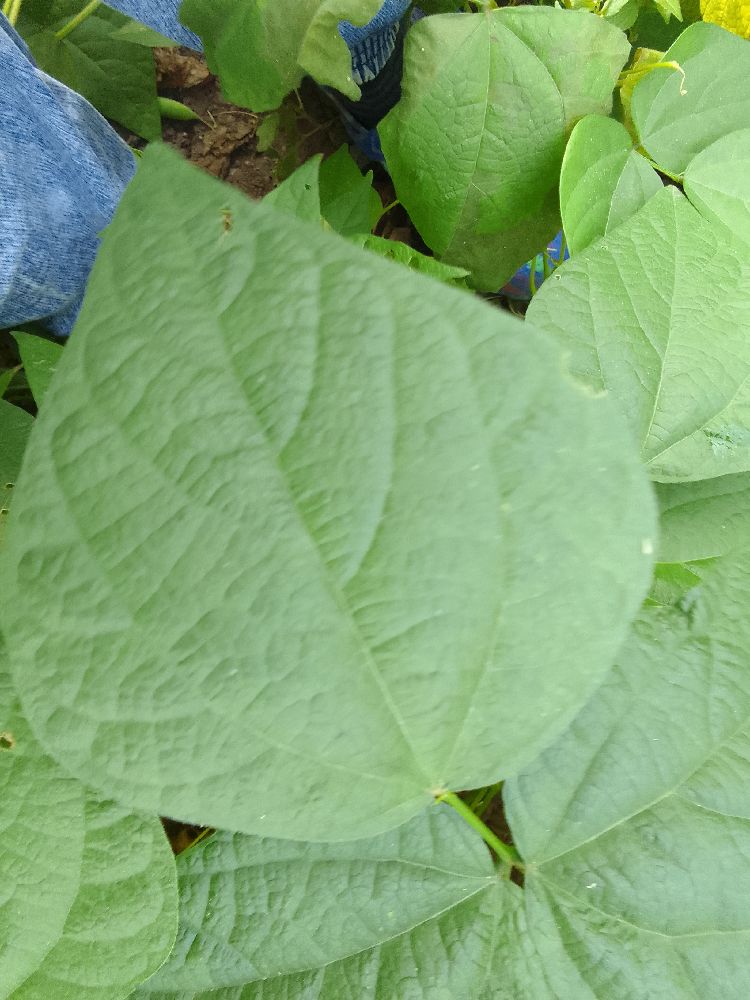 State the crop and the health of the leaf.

common bean, healthy
